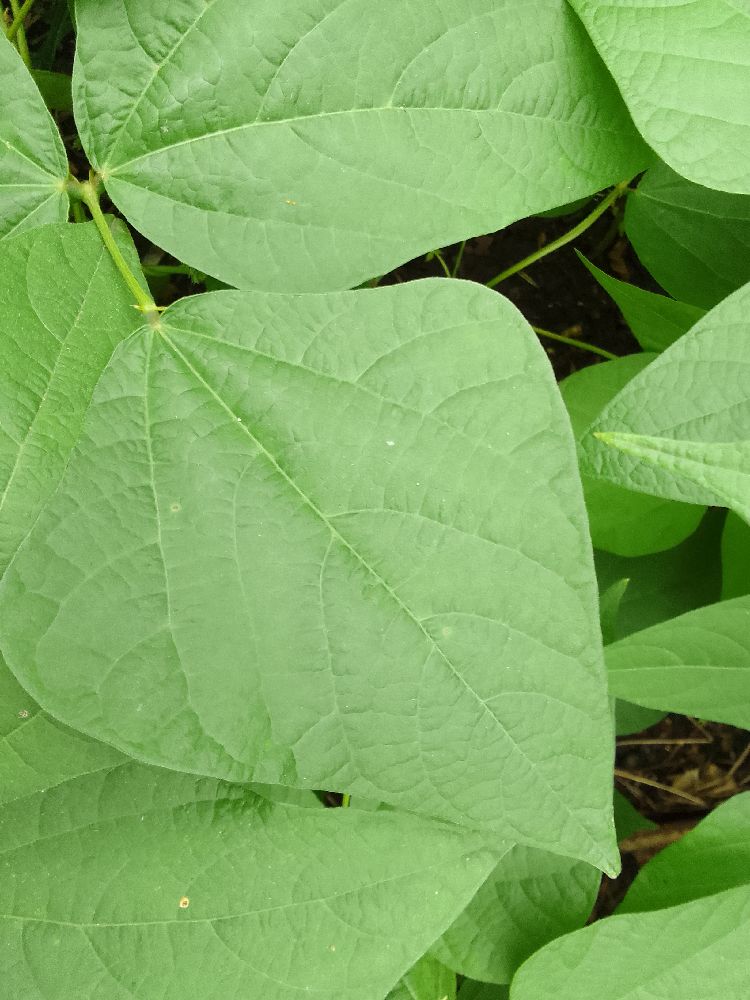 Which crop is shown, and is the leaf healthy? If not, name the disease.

common bean, healthy
